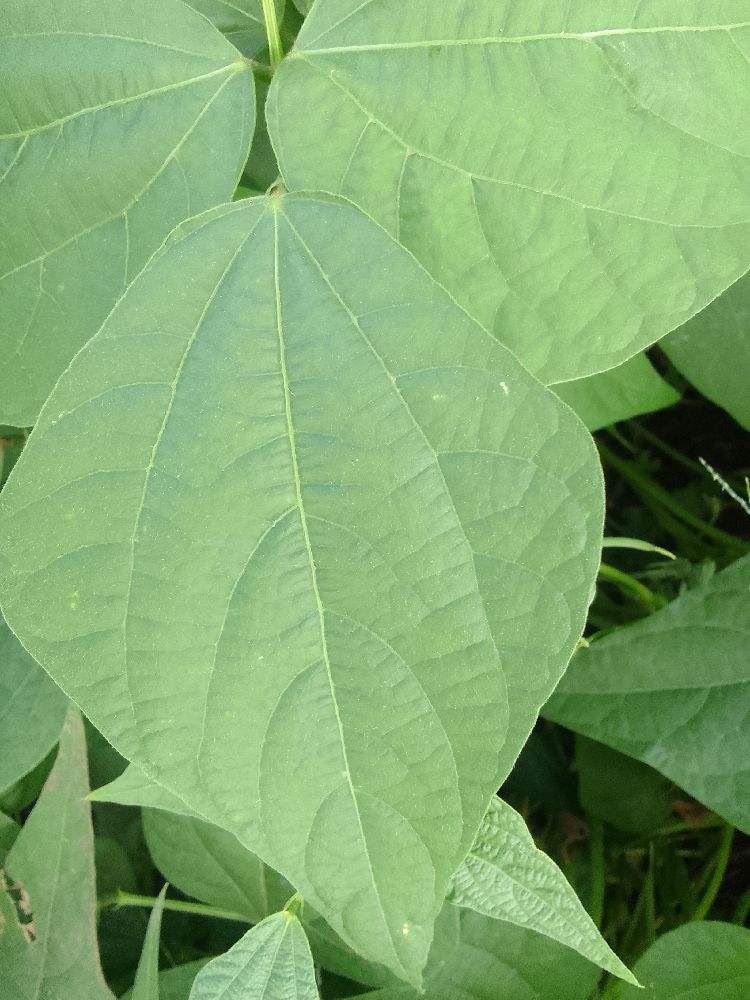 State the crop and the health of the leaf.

common bean, healthy
